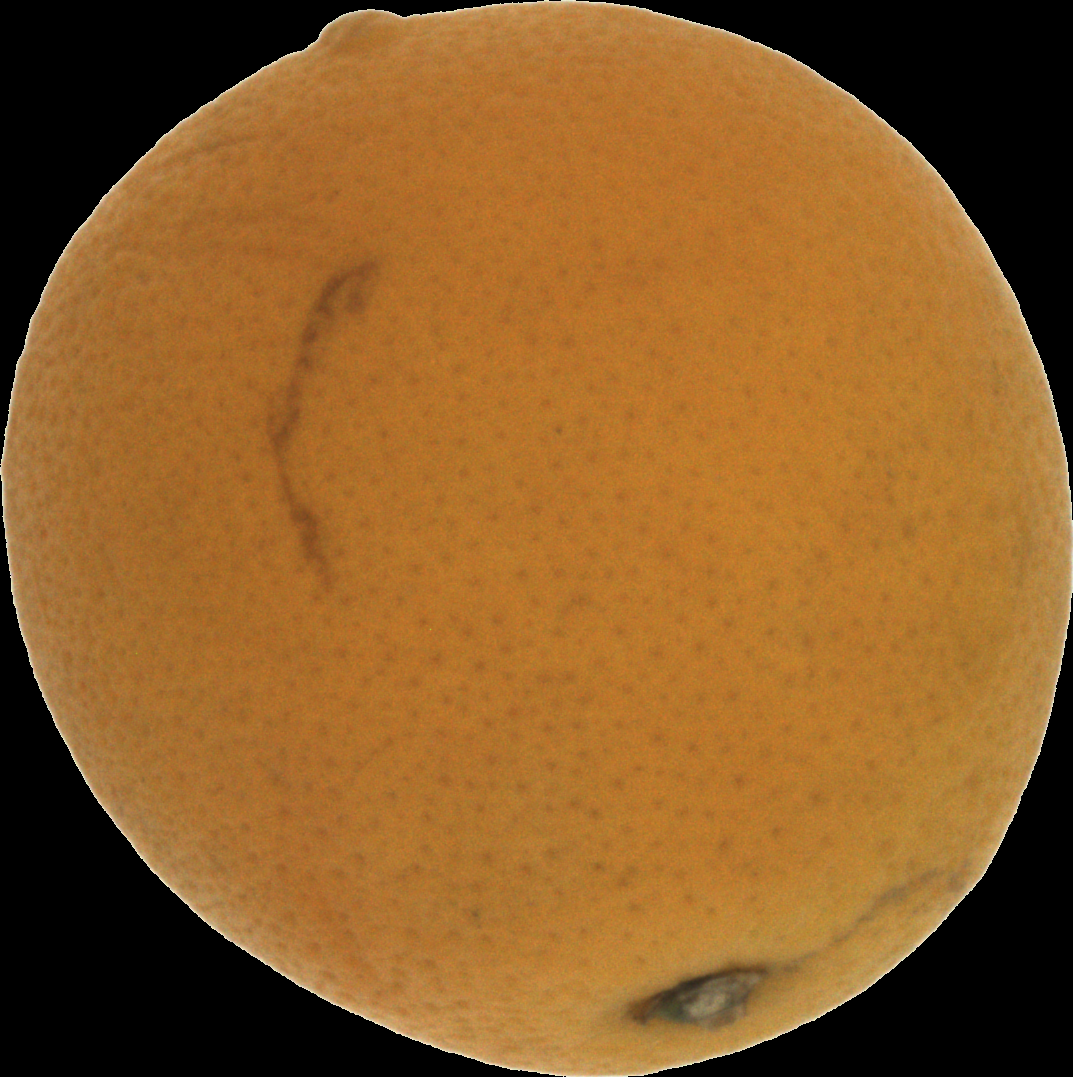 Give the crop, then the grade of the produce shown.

orange, bad
